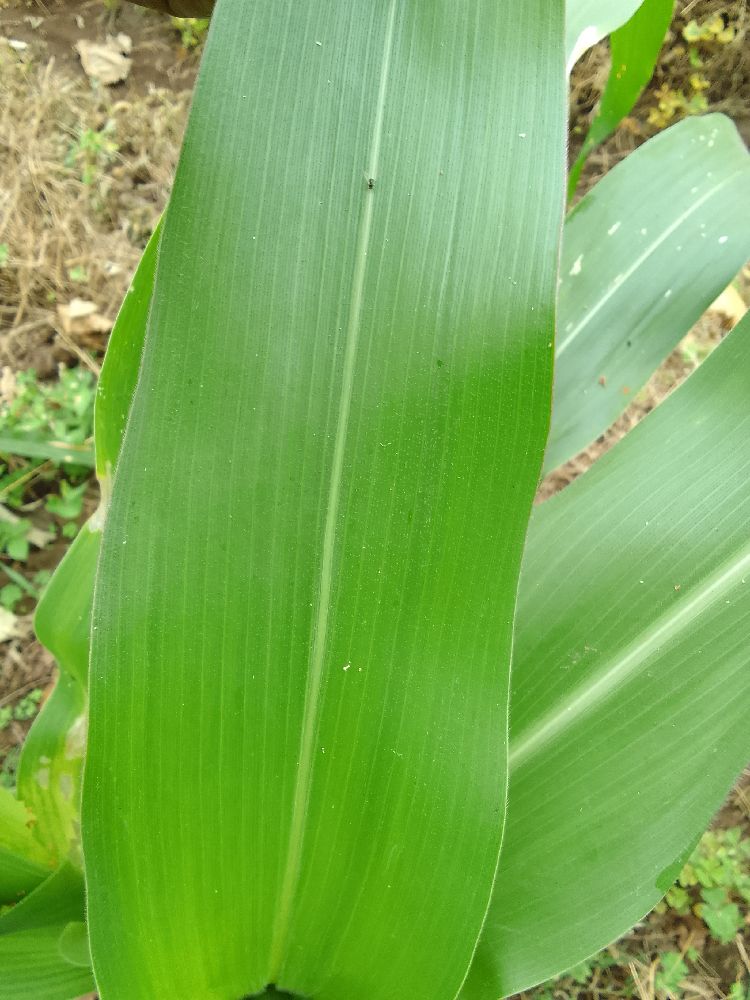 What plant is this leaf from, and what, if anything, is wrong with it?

maize, healthy
